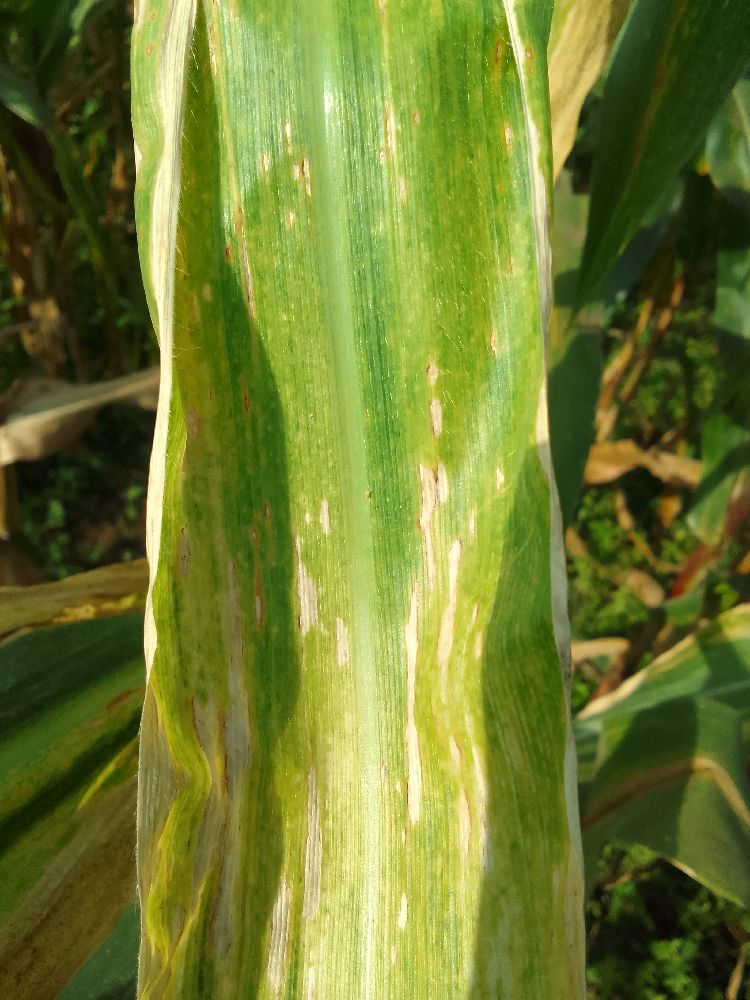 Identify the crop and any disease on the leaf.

maize, maize lethal necrosis
